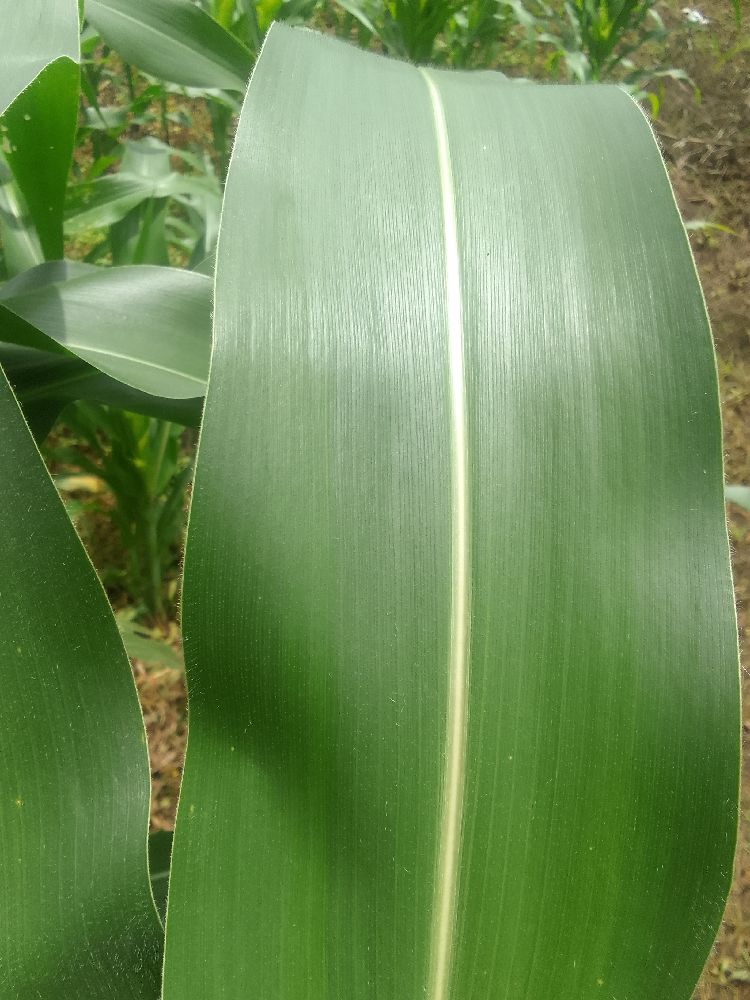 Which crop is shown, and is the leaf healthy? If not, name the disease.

maize, healthy
